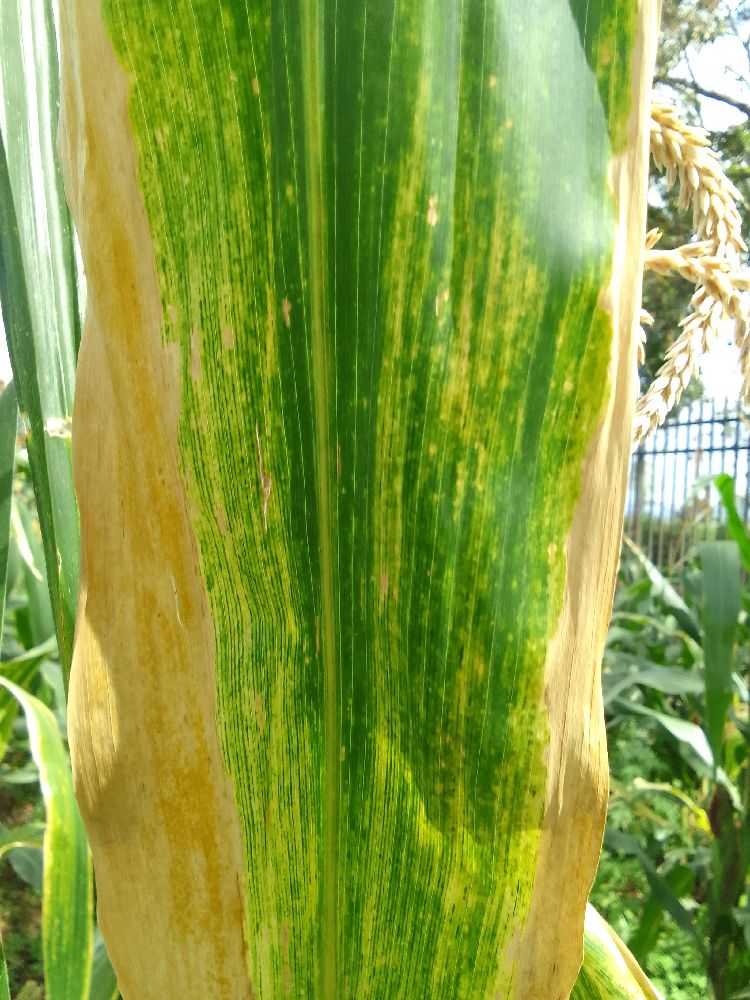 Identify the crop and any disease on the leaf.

maize, maize lethal necrosis
